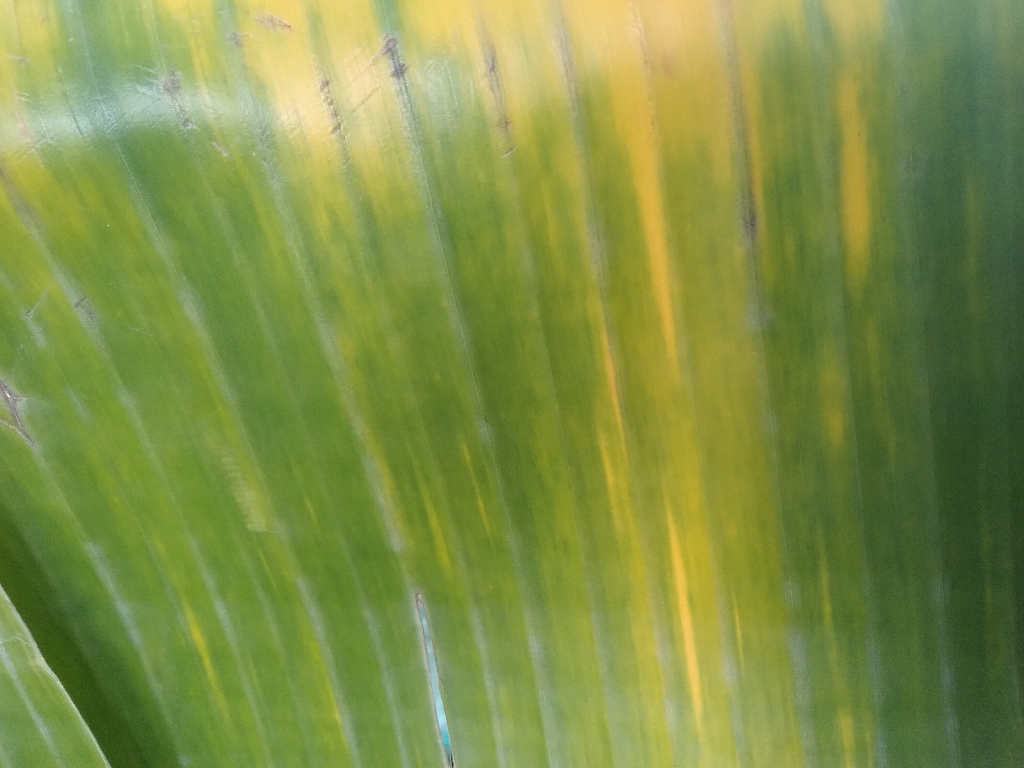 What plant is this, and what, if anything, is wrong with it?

banana, fusarium wilt race 1
